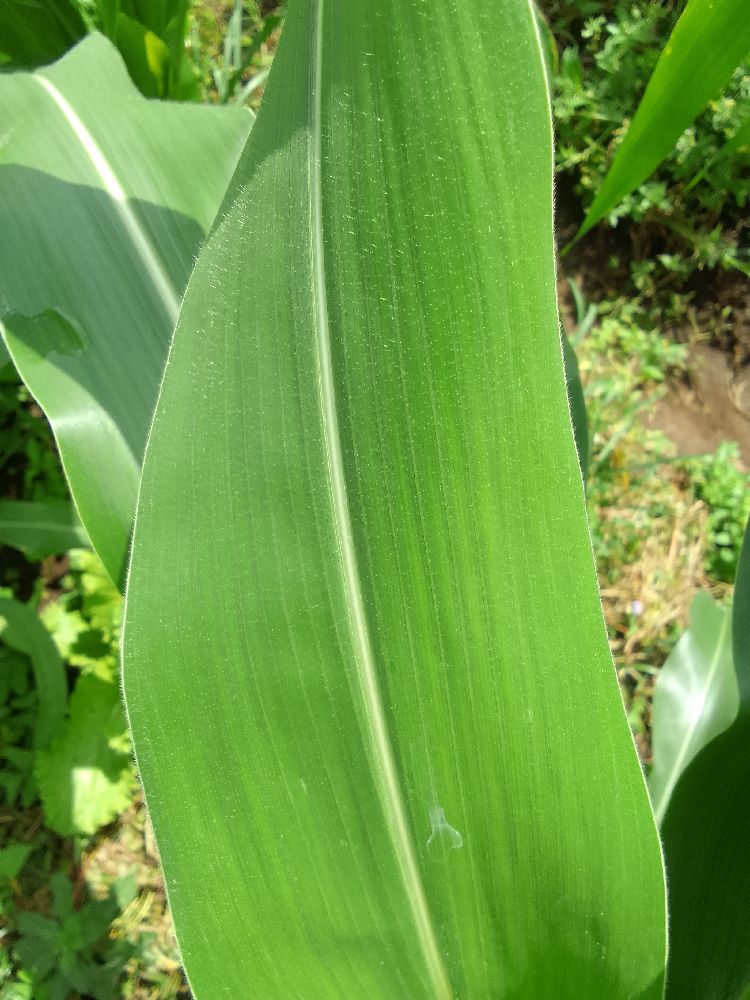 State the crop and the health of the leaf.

maize, healthy
